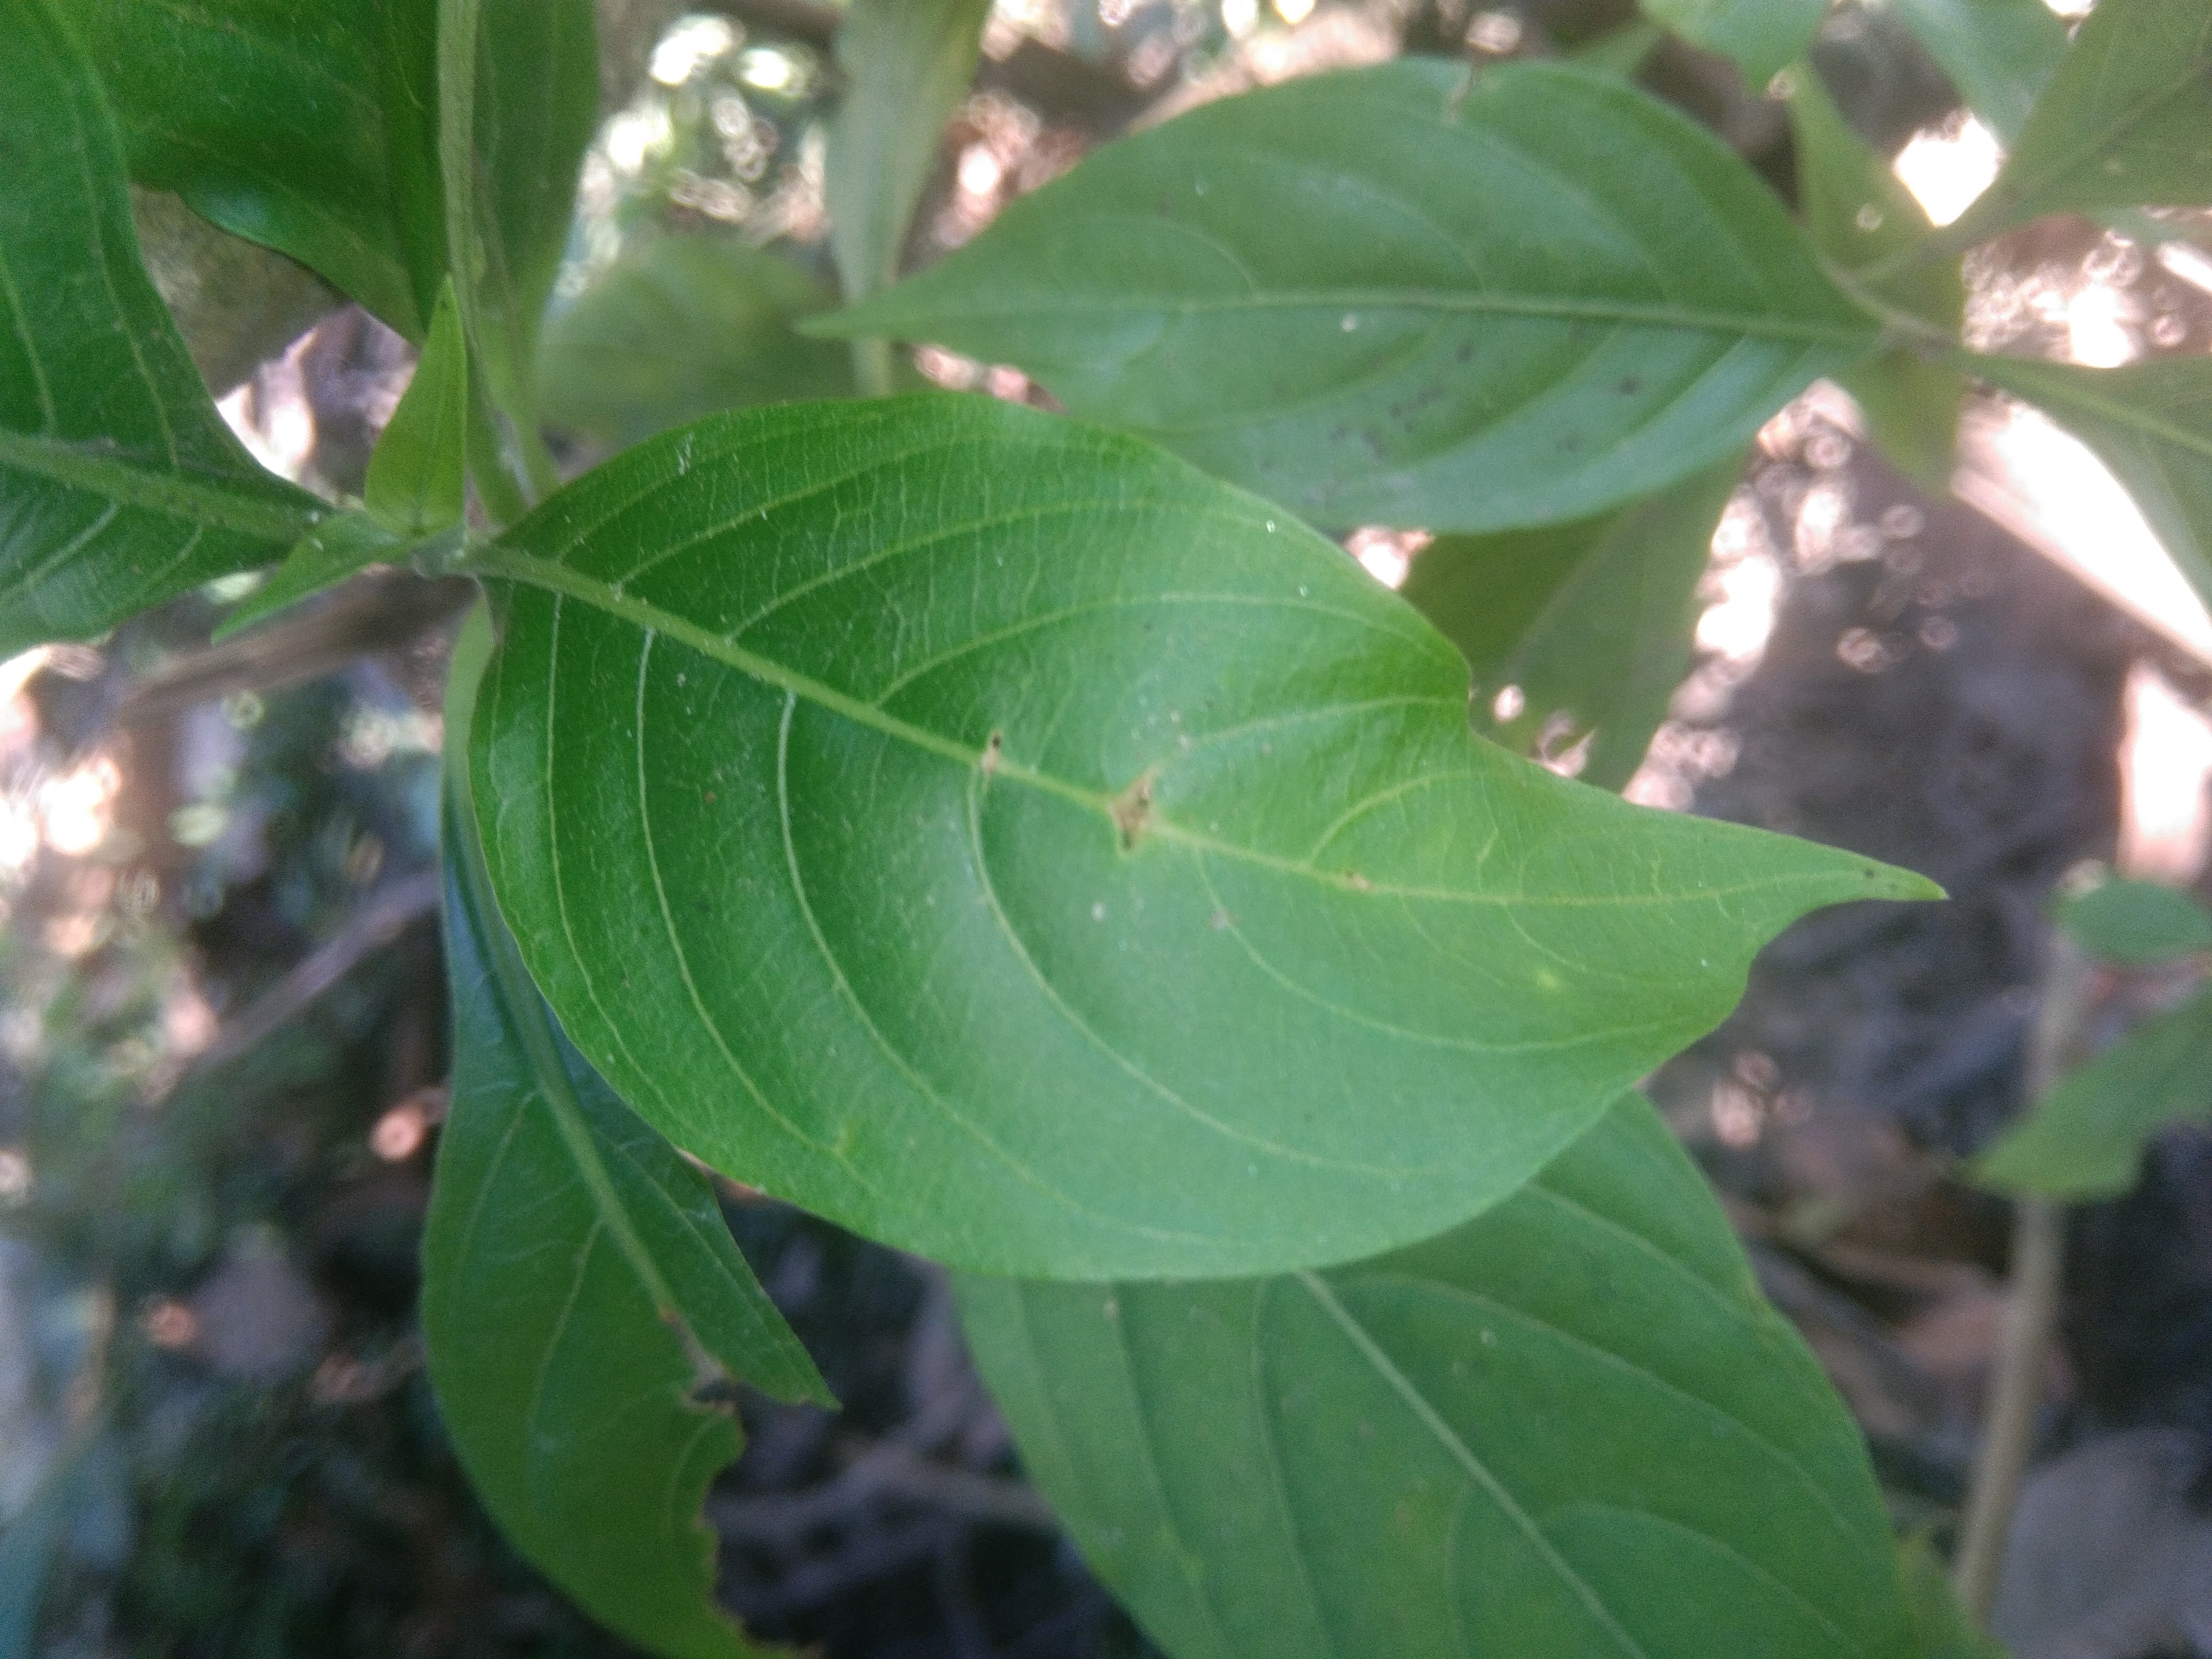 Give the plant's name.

vasaka
